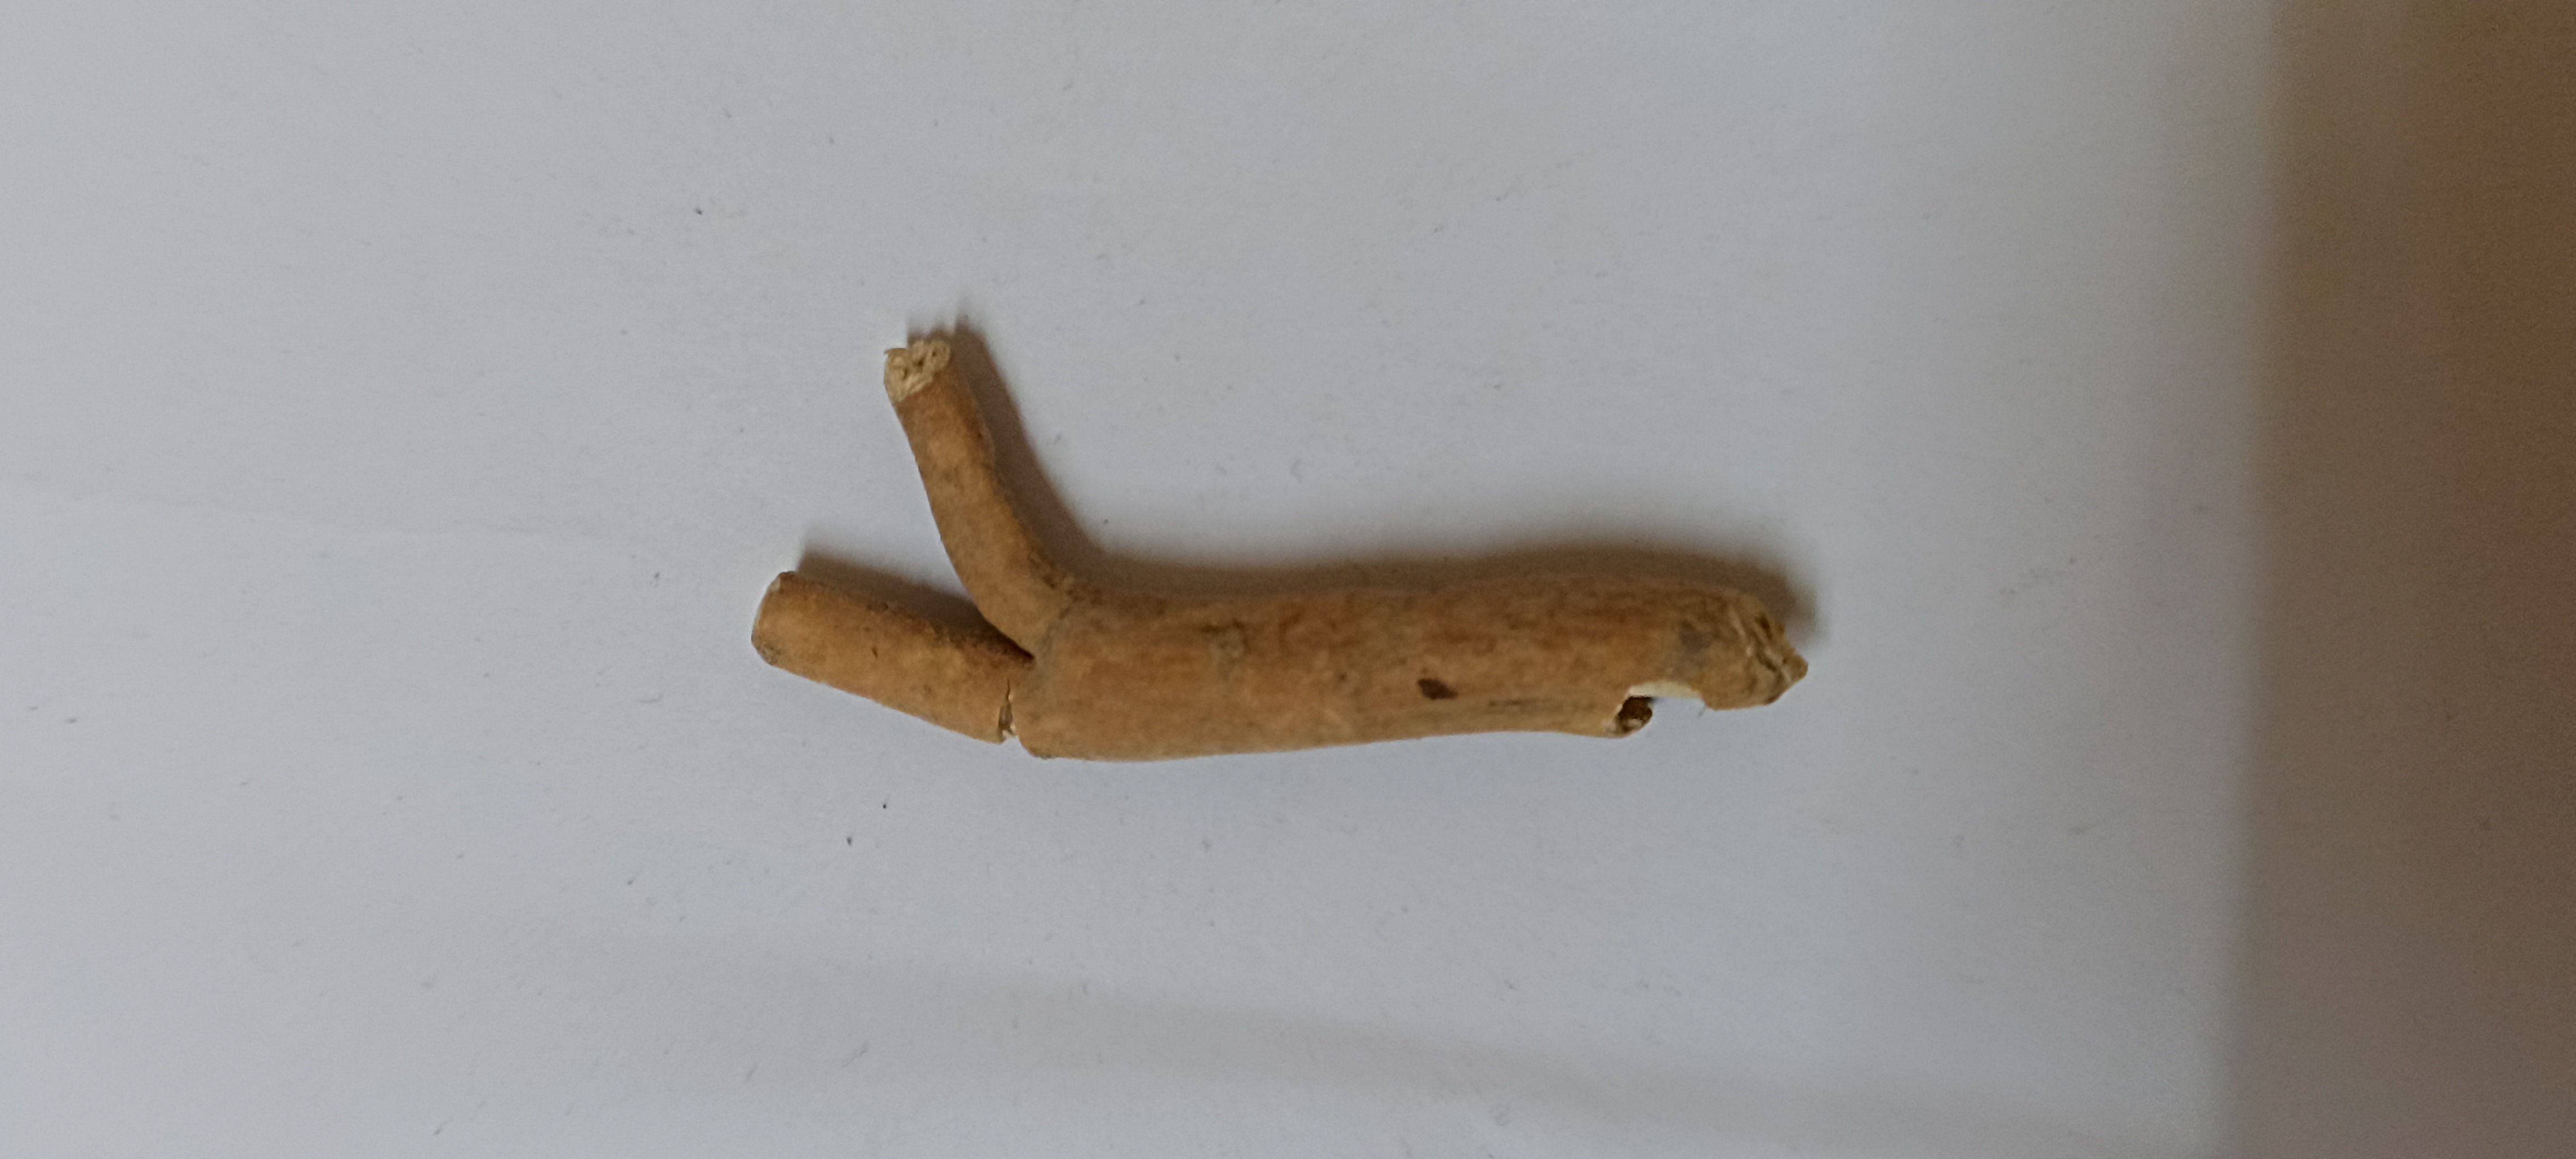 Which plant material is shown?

ashwagandha
